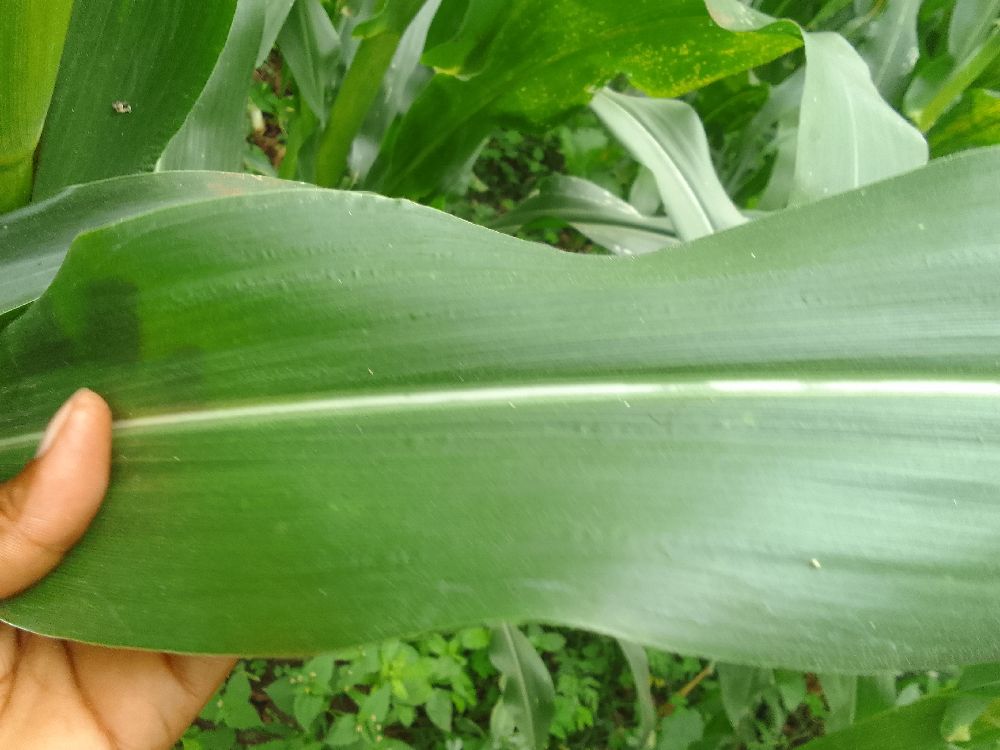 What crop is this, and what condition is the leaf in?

maize, healthy
